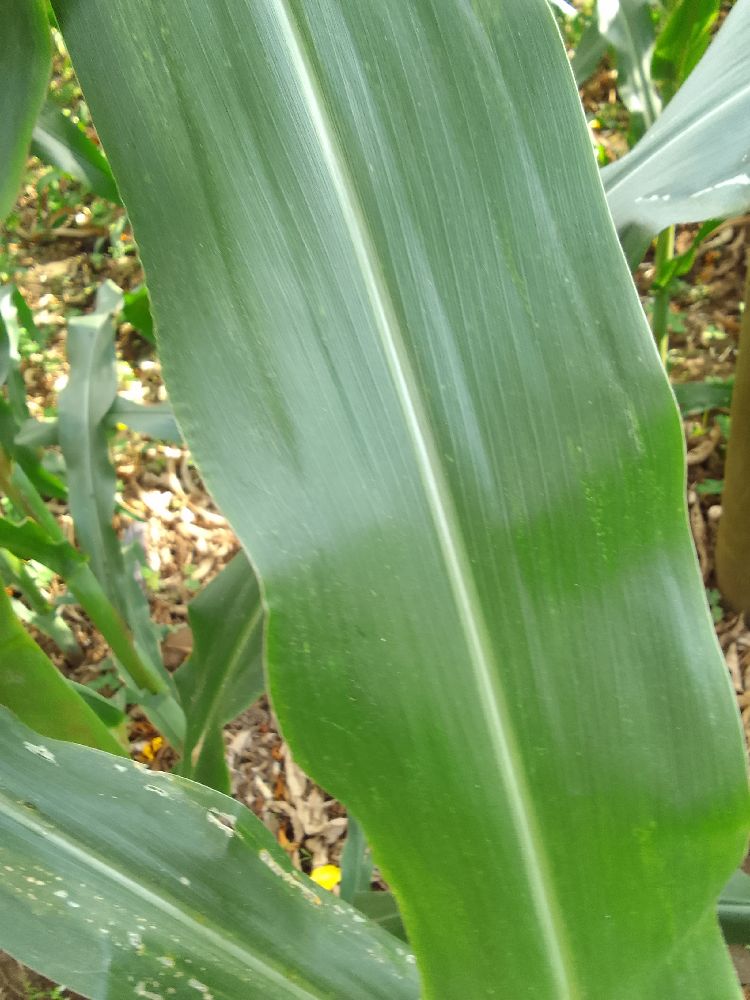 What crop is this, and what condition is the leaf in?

maize, healthy
